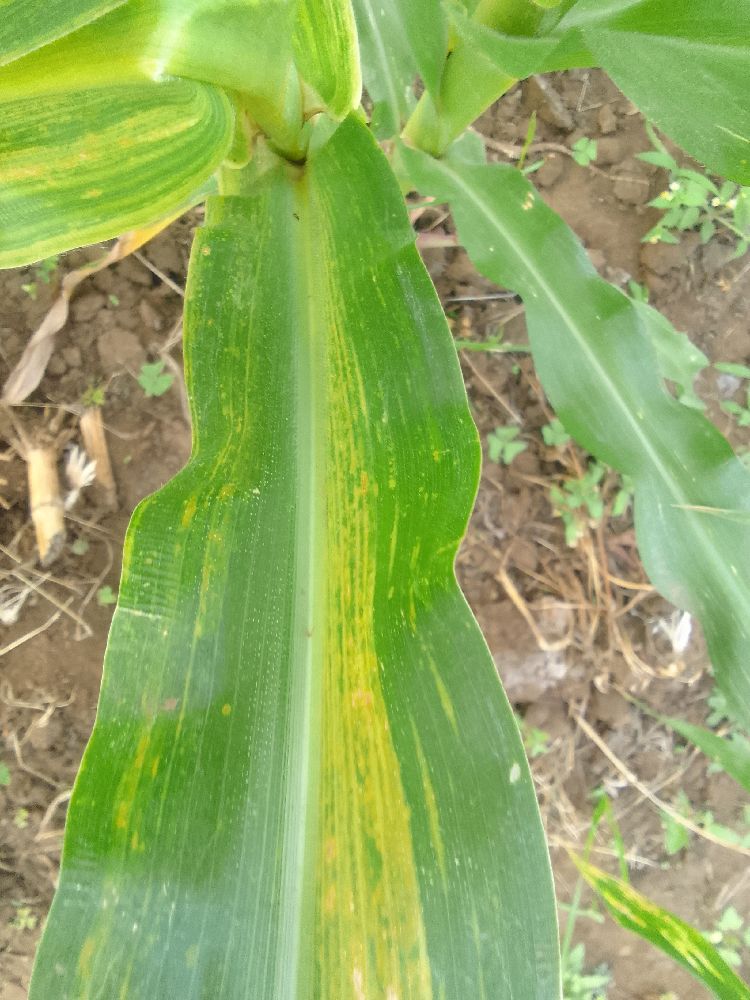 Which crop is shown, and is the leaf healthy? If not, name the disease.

maize, maize lethal necrosis
